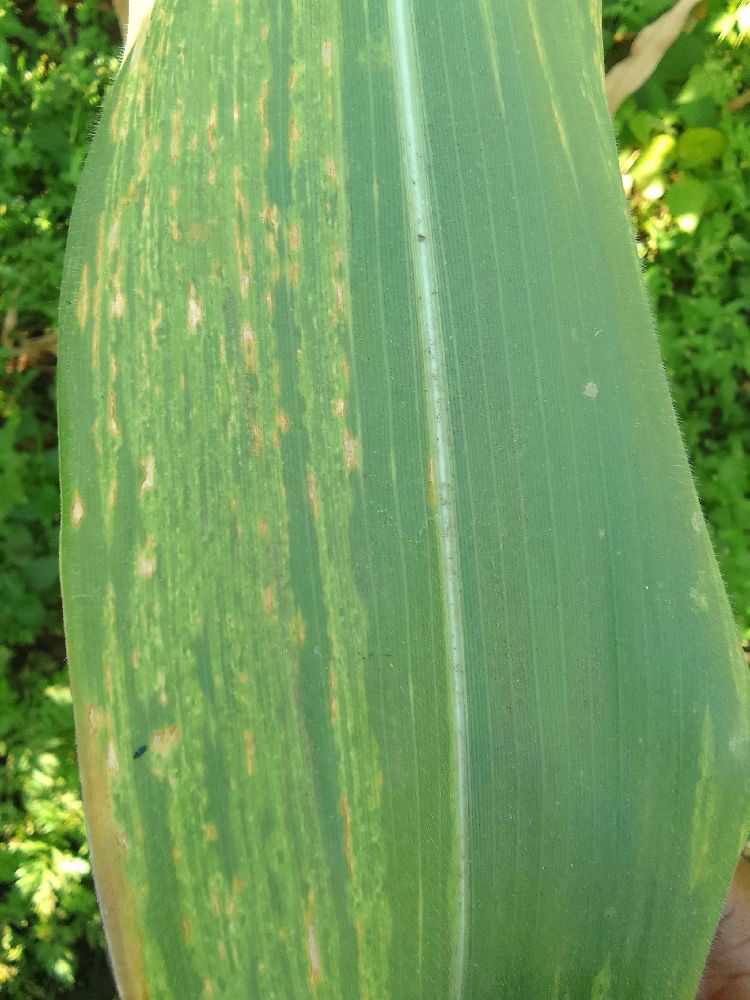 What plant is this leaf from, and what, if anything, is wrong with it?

maize, maize lethal necrosis
